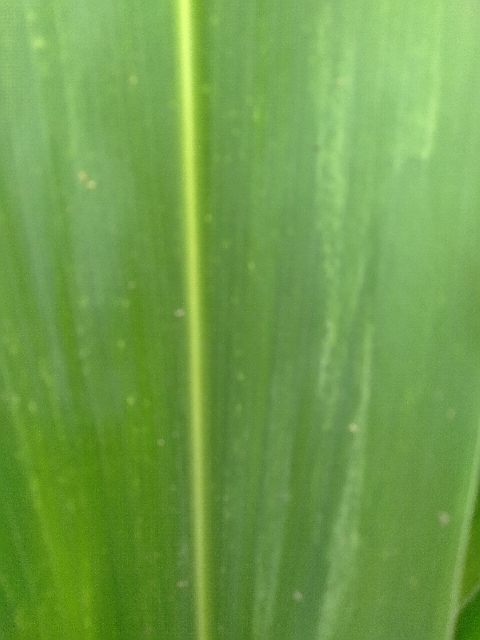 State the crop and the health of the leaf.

maize, maize lethal necrosis
